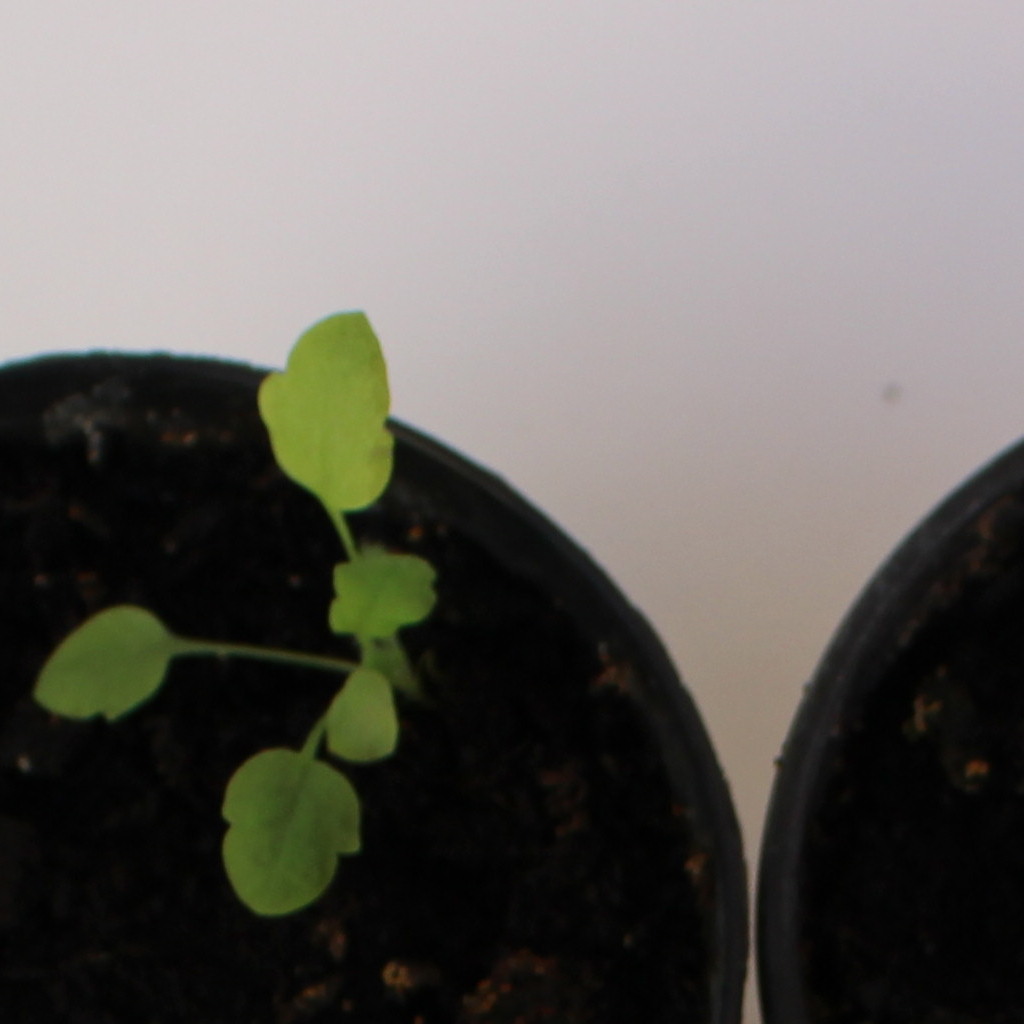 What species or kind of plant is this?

Papaver rhoeas
